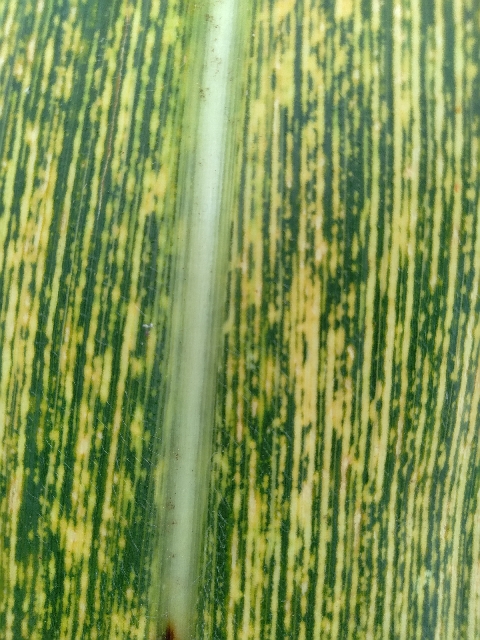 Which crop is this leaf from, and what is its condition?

maize, maize streak virus
